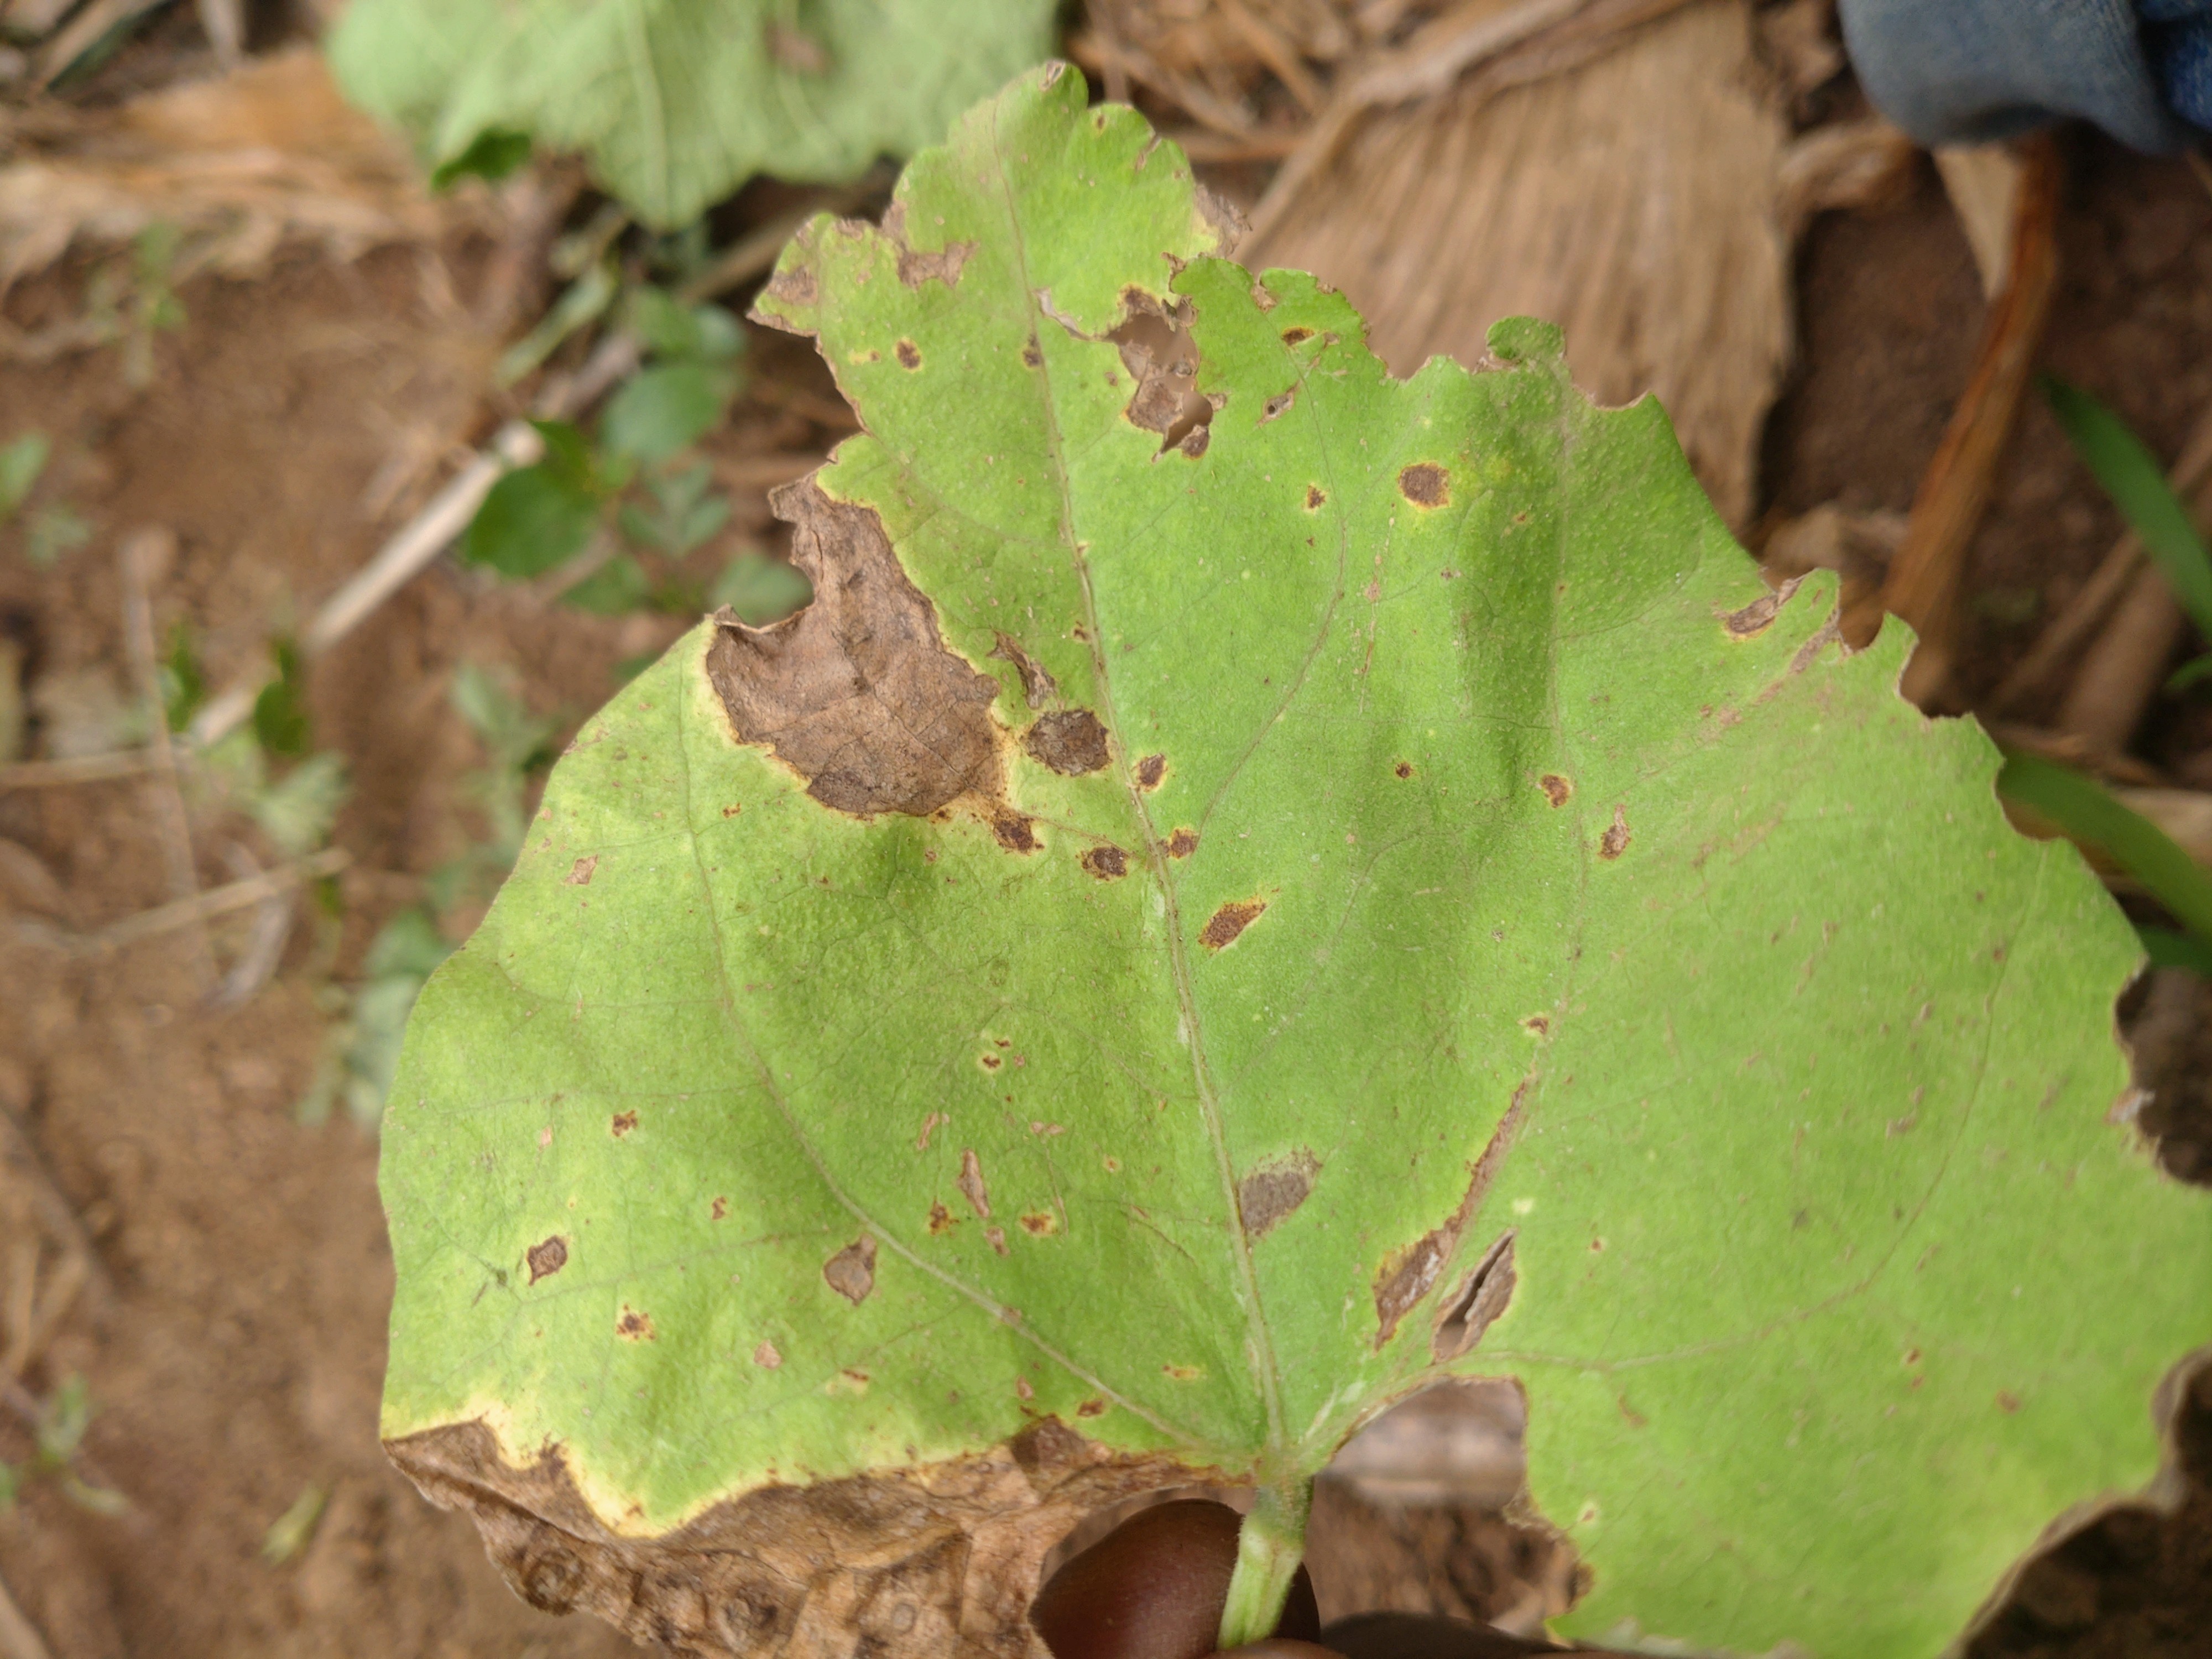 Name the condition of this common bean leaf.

anthracnose
